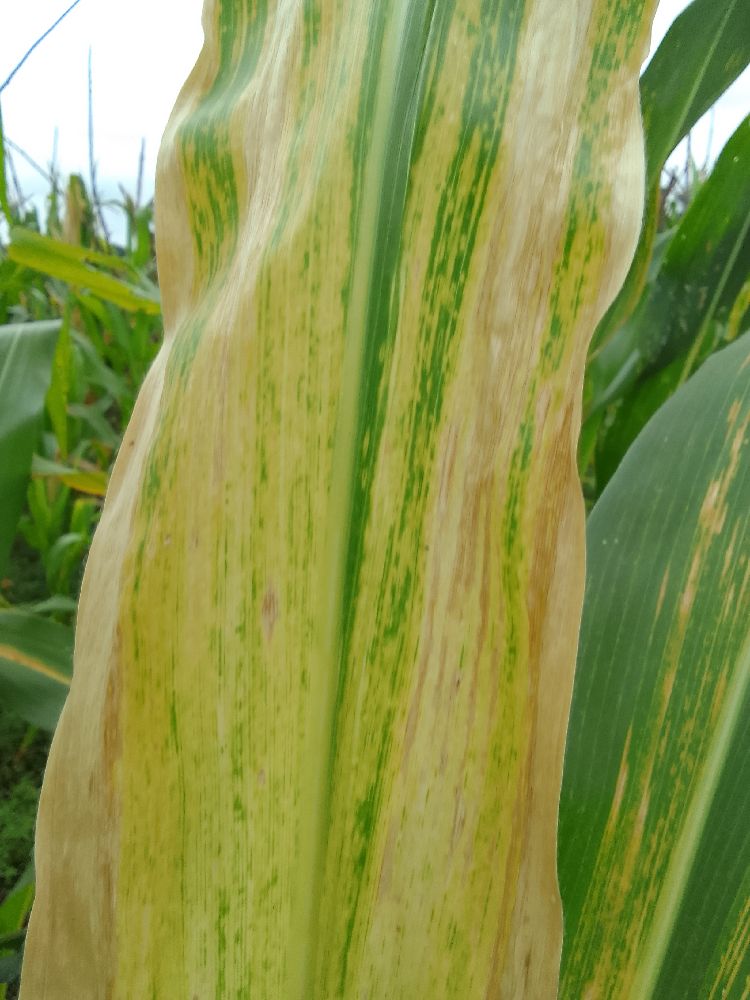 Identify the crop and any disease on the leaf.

maize, maize lethal necrosis
